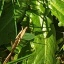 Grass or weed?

structured weed
